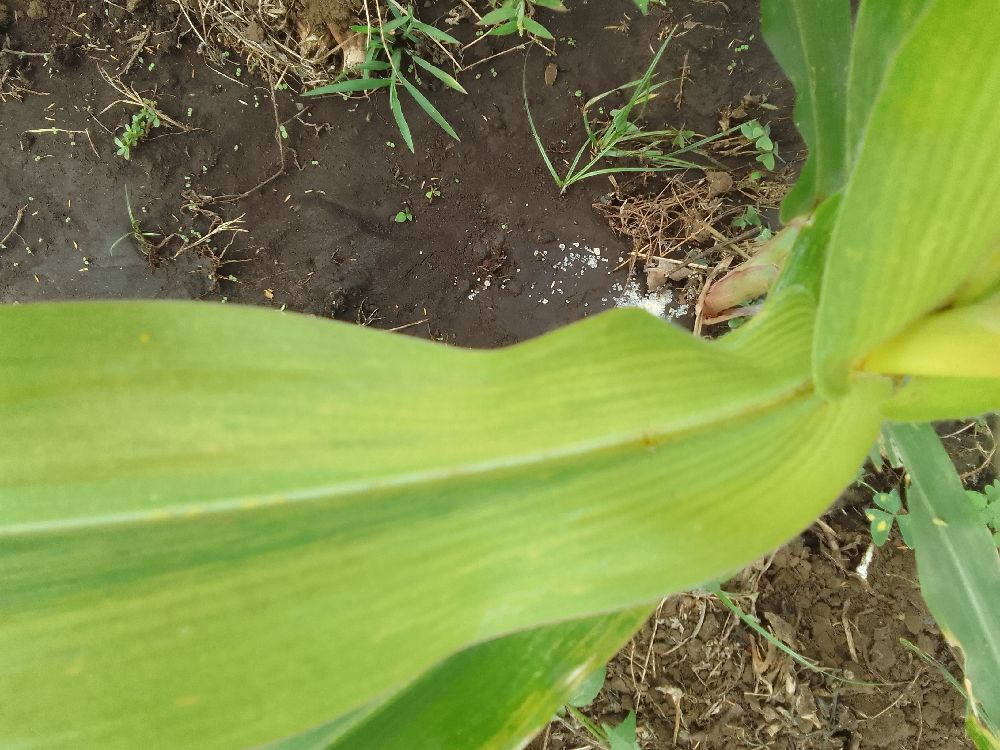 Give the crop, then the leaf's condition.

maize, maize lethal necrosis
